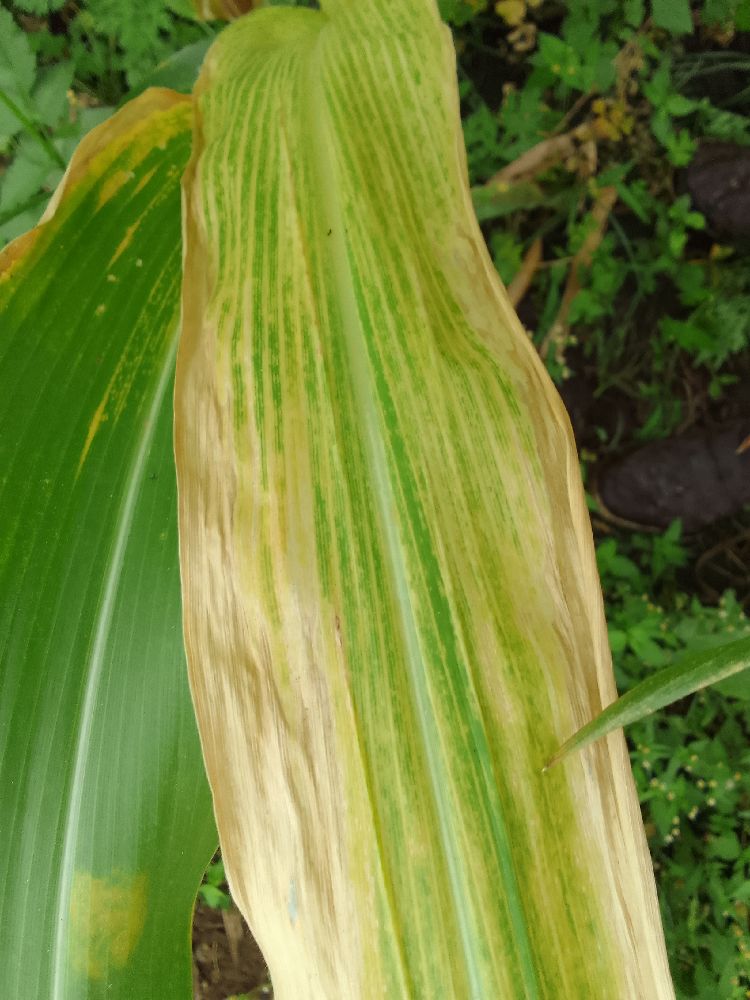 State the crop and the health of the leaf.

maize, maize lethal necrosis
